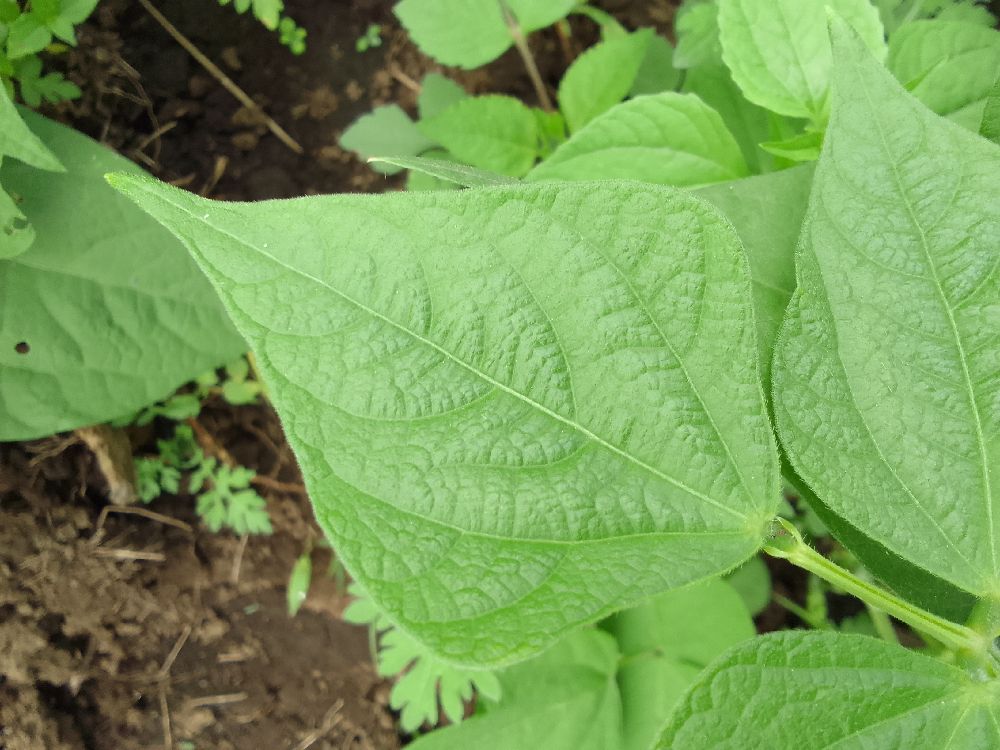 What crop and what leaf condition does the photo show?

common bean, healthy
